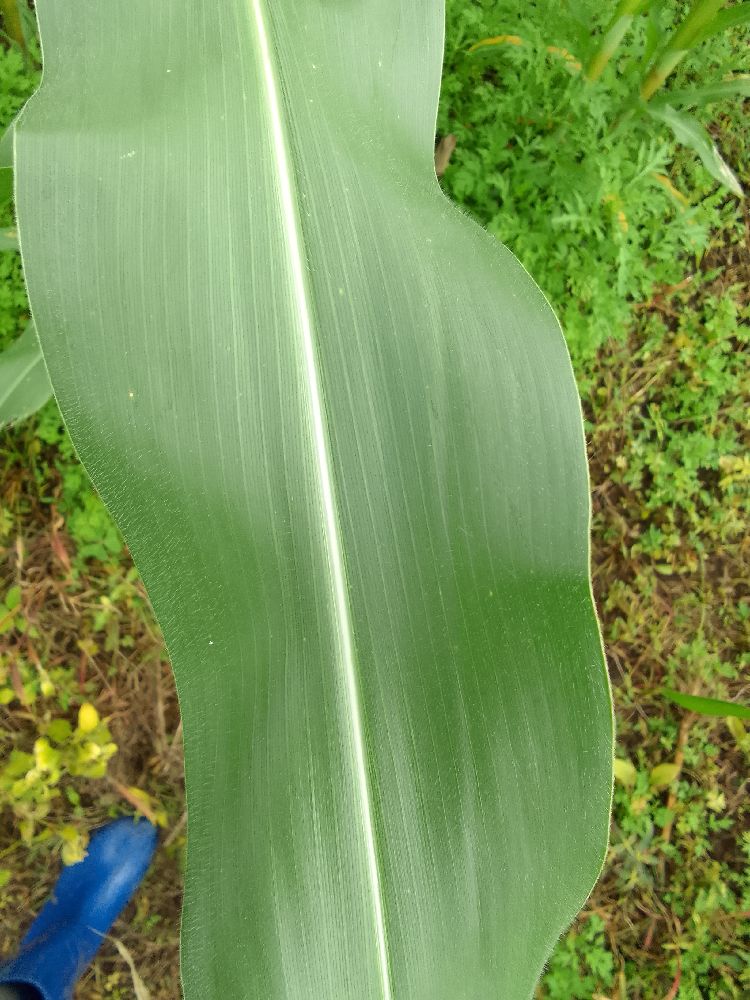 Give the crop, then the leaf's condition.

maize, healthy
